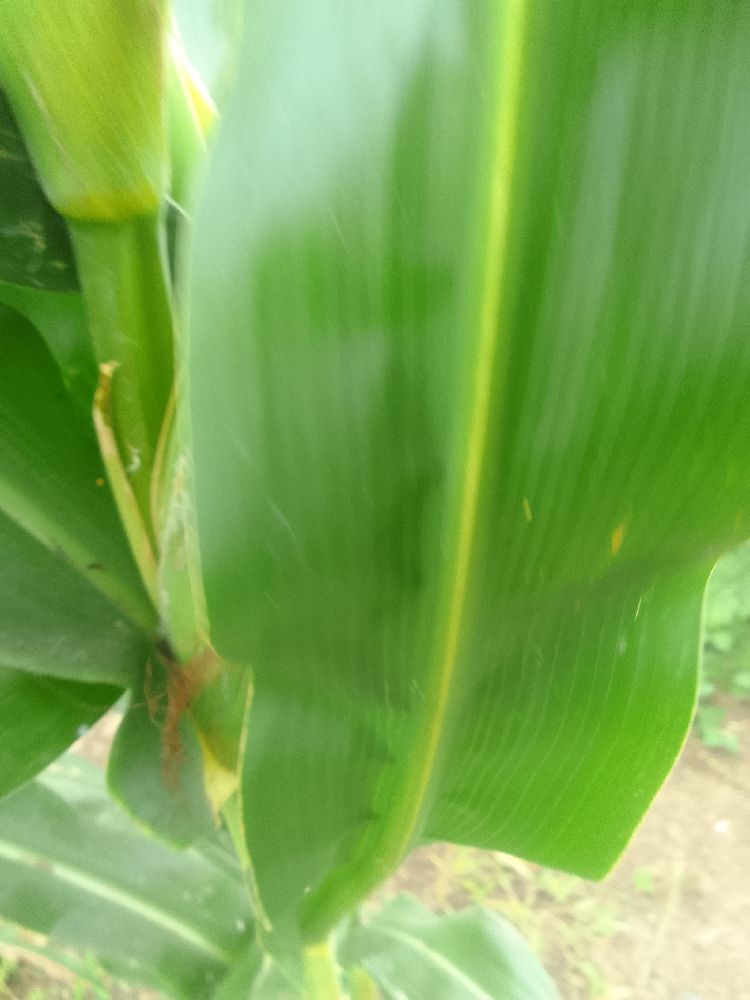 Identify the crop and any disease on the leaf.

maize, healthy
